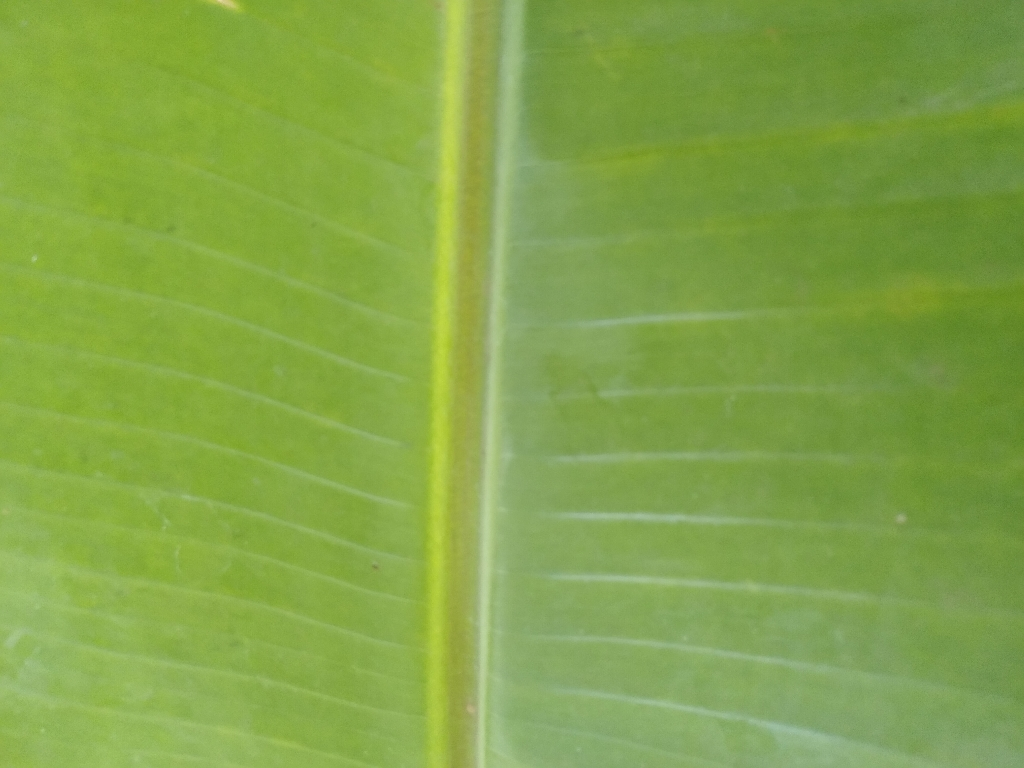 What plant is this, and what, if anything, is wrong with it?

banana, healthy
